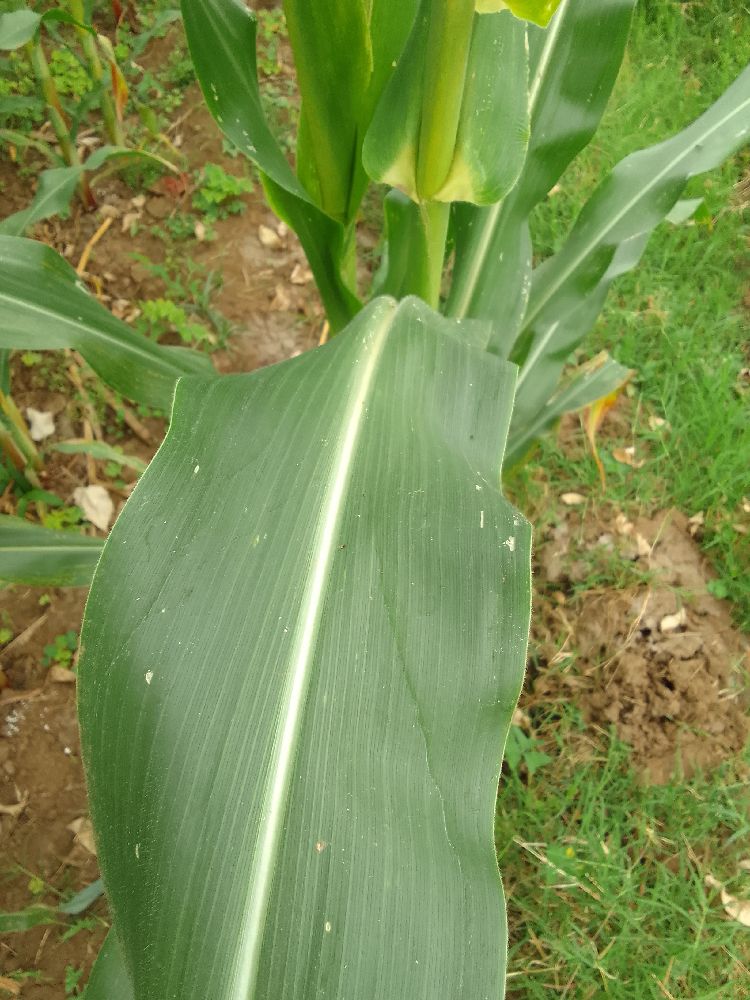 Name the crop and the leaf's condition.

maize, maize lethal necrosis
